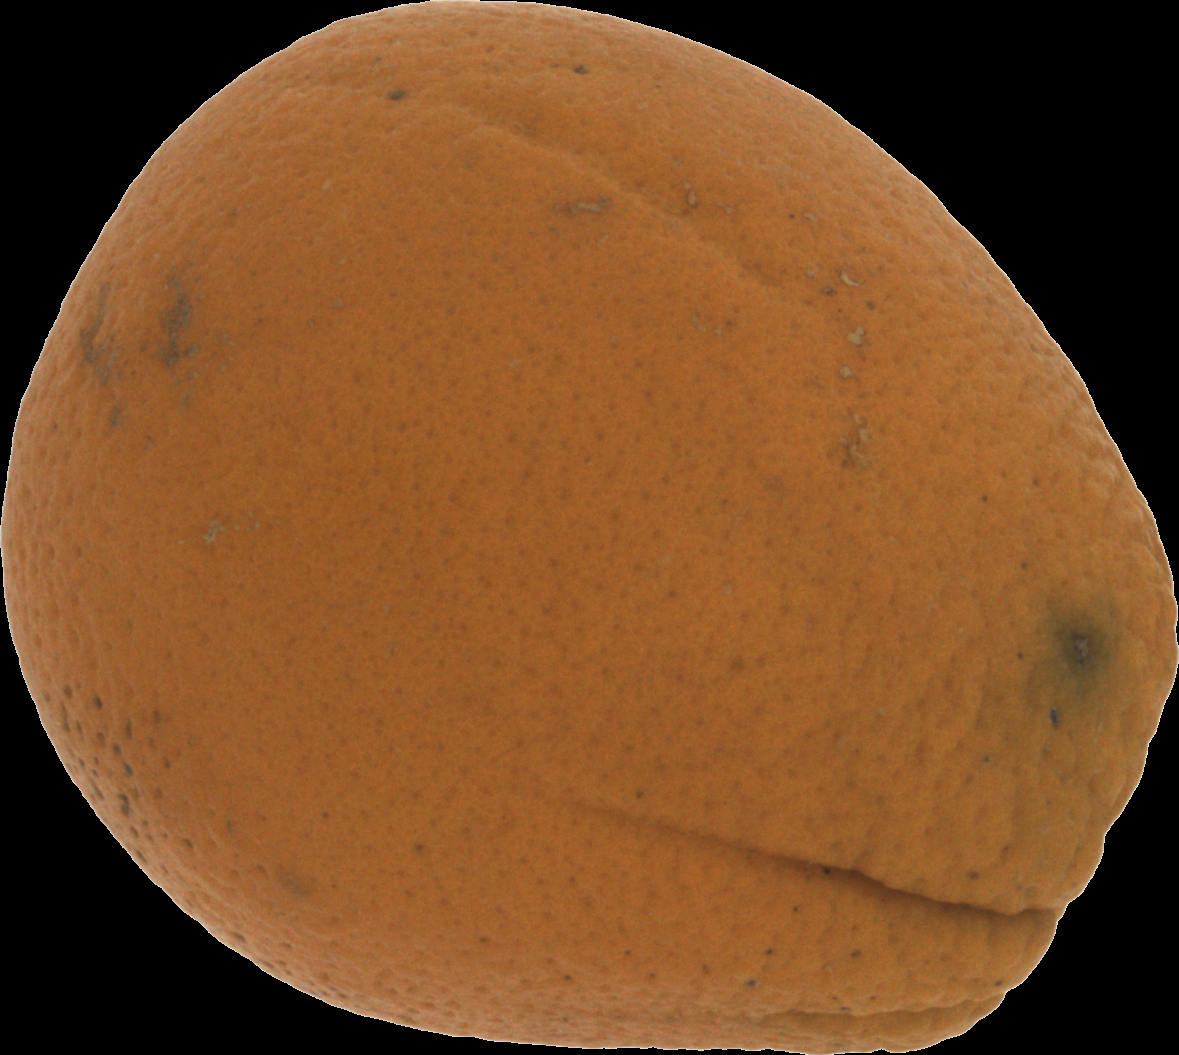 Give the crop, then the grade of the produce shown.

orange, bad
